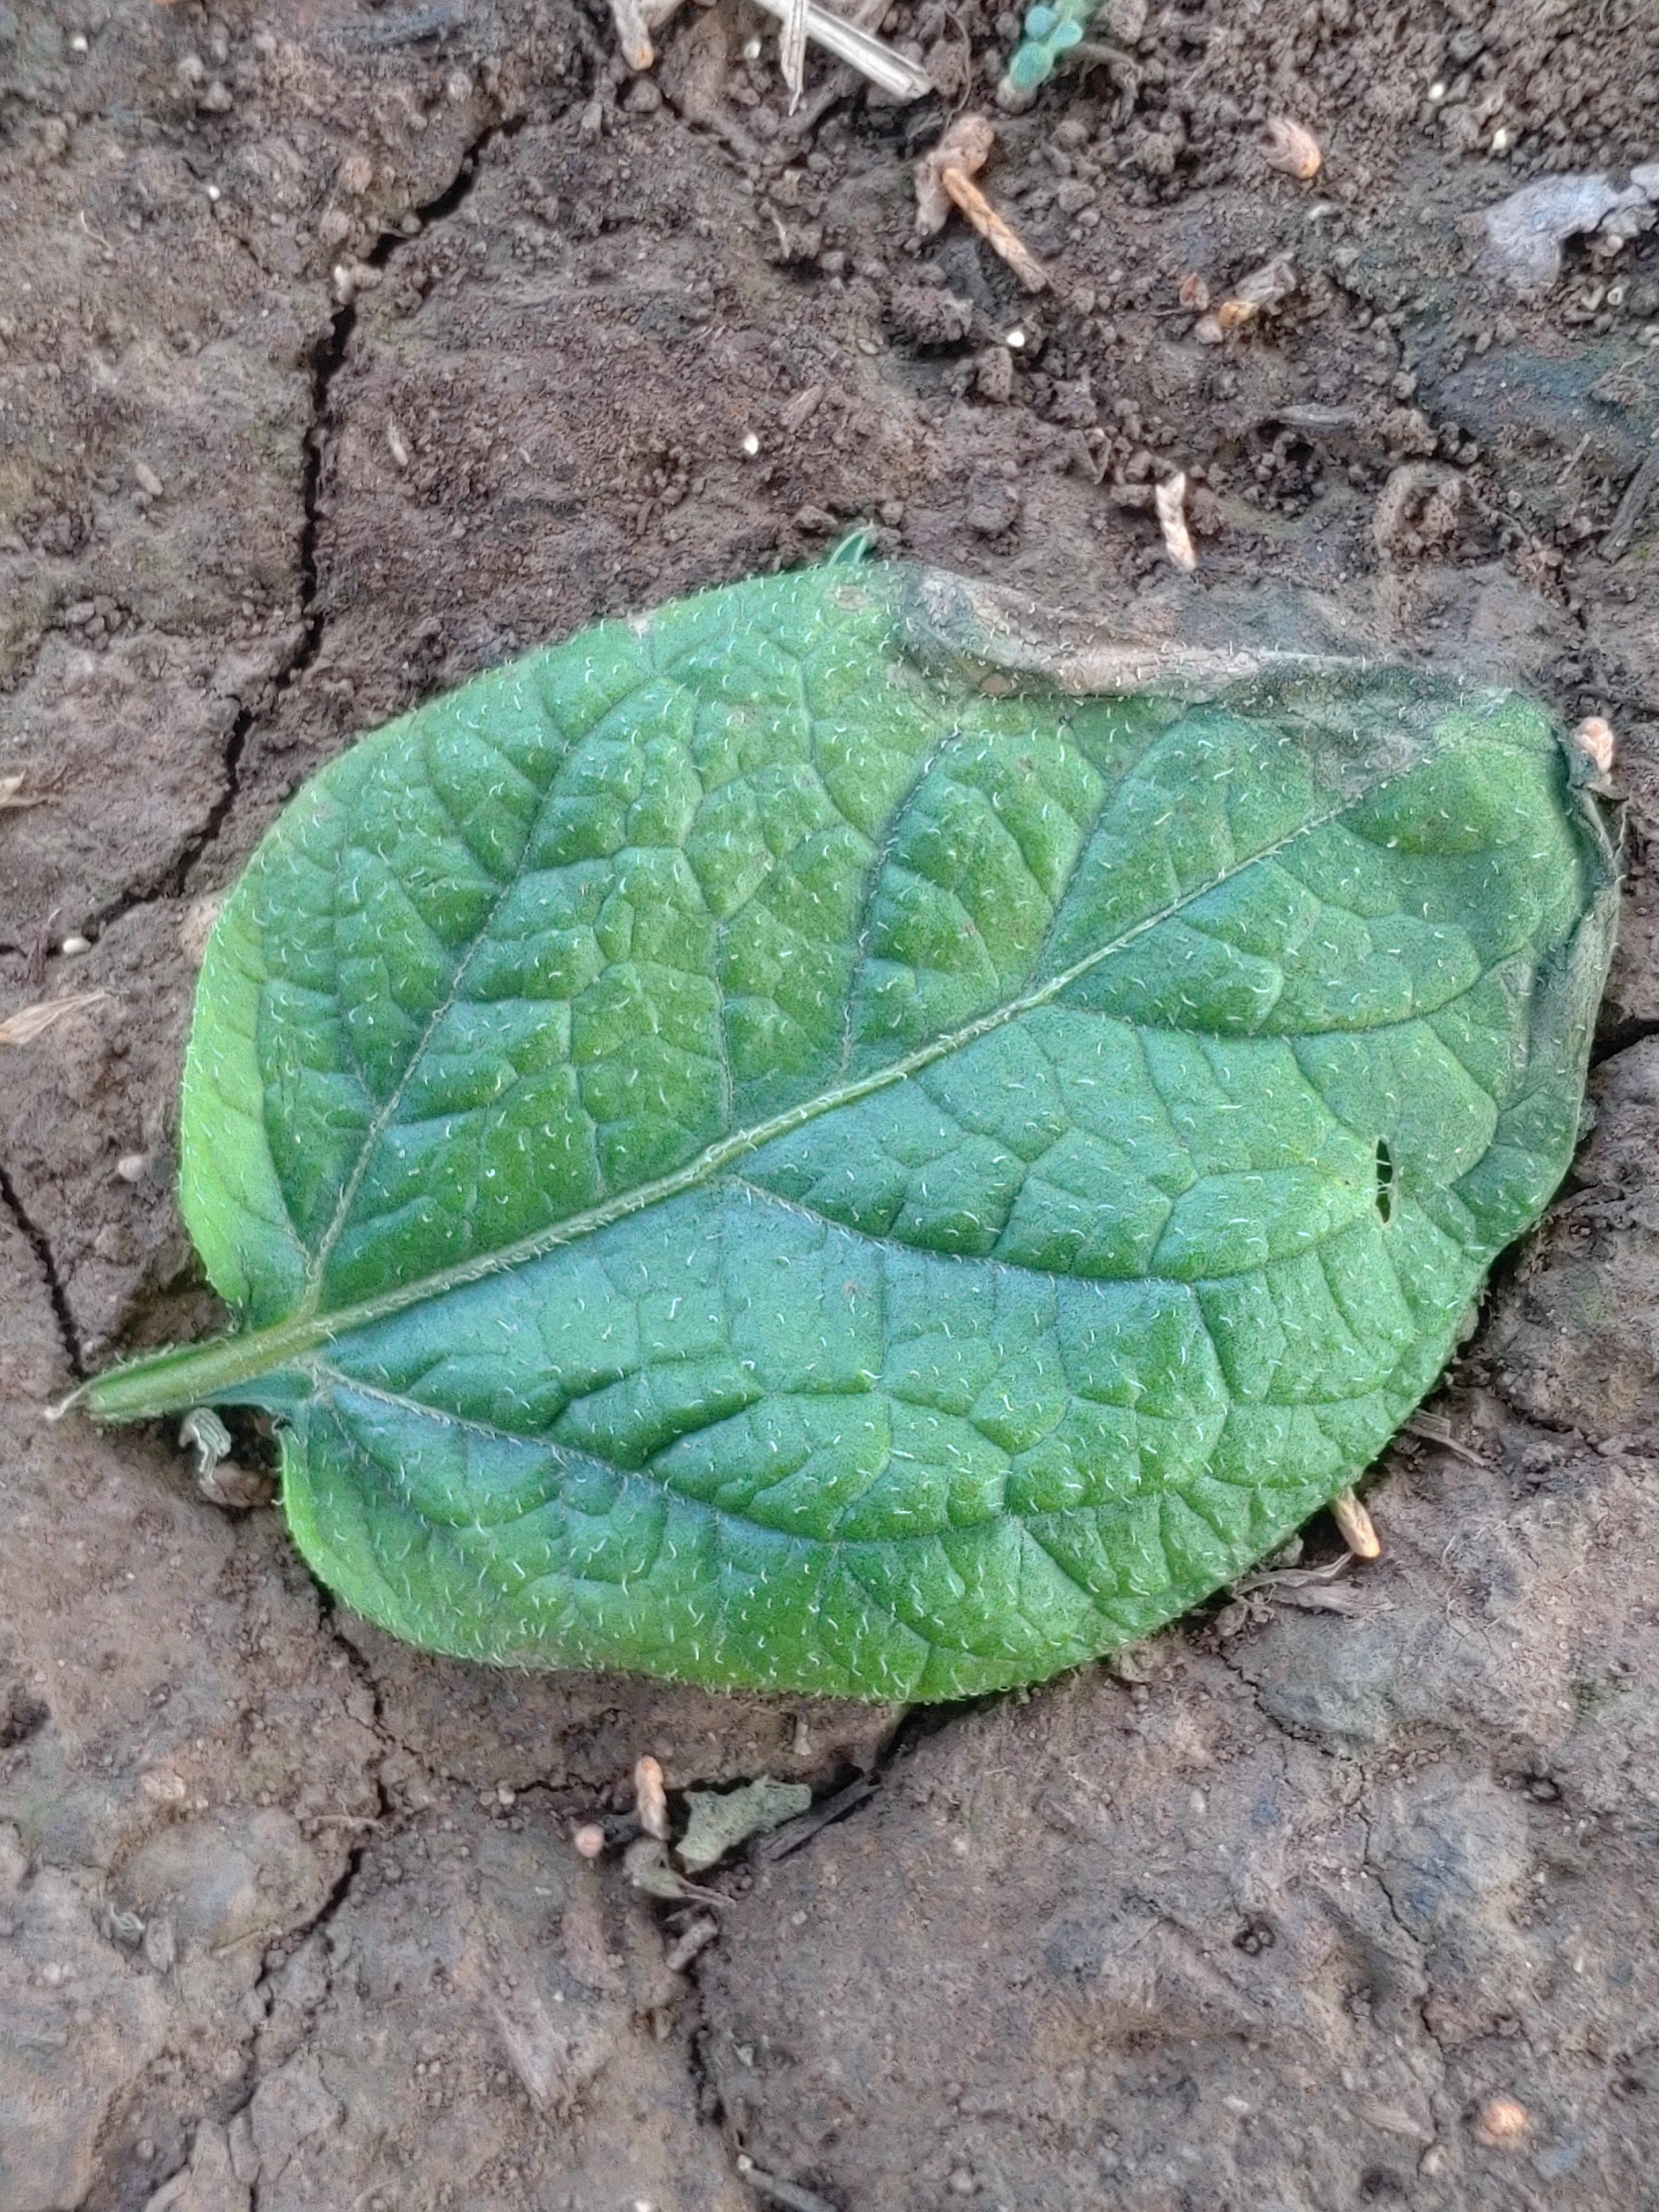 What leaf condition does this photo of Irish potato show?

early blight
